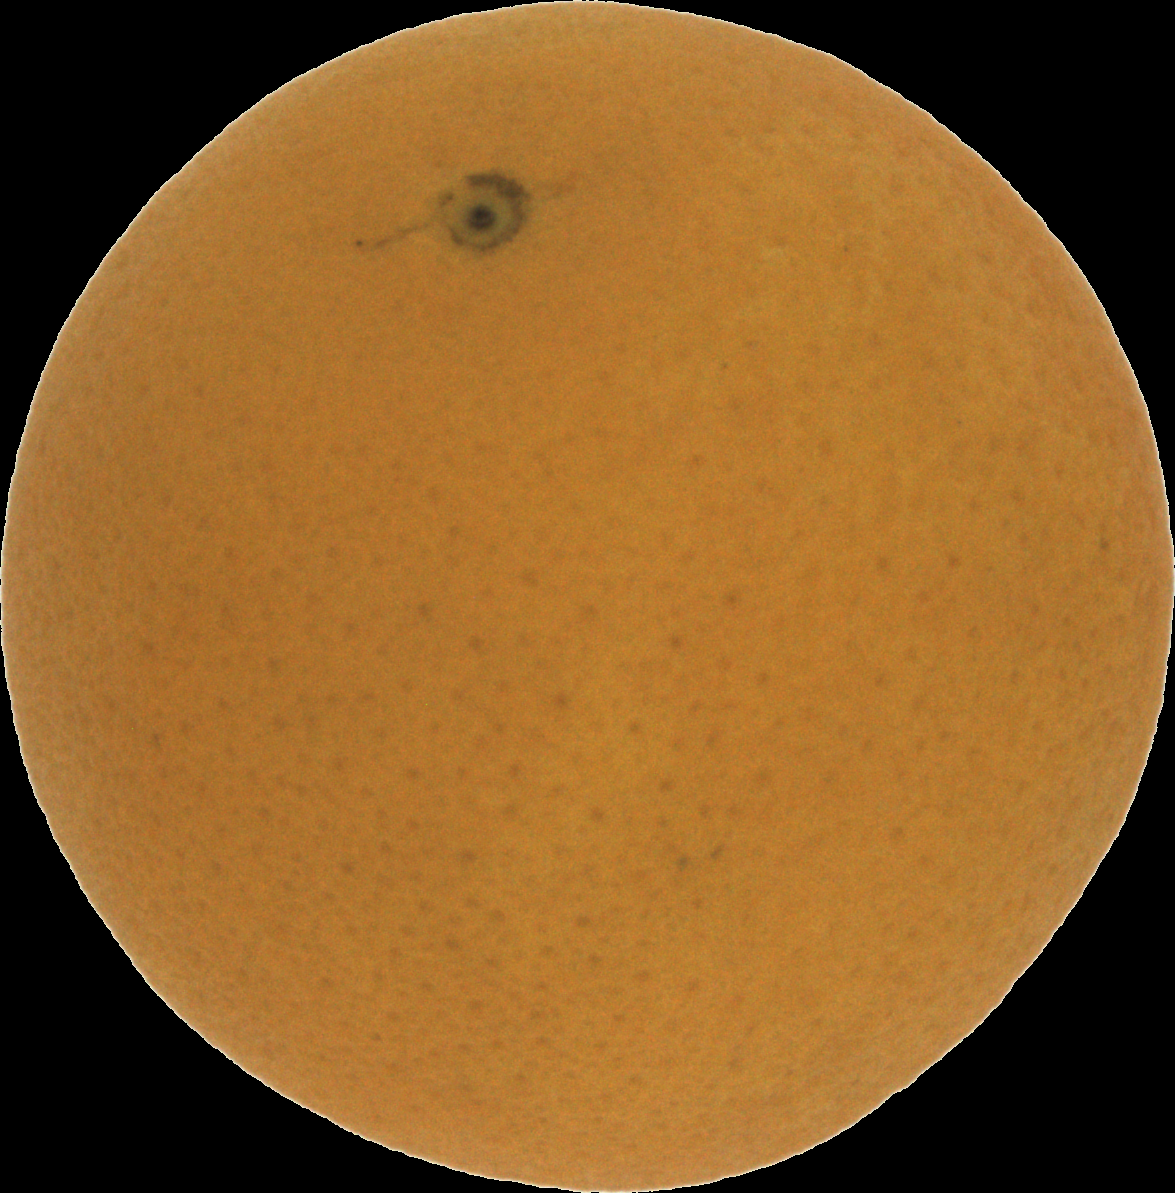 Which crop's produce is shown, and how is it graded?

orange, good
